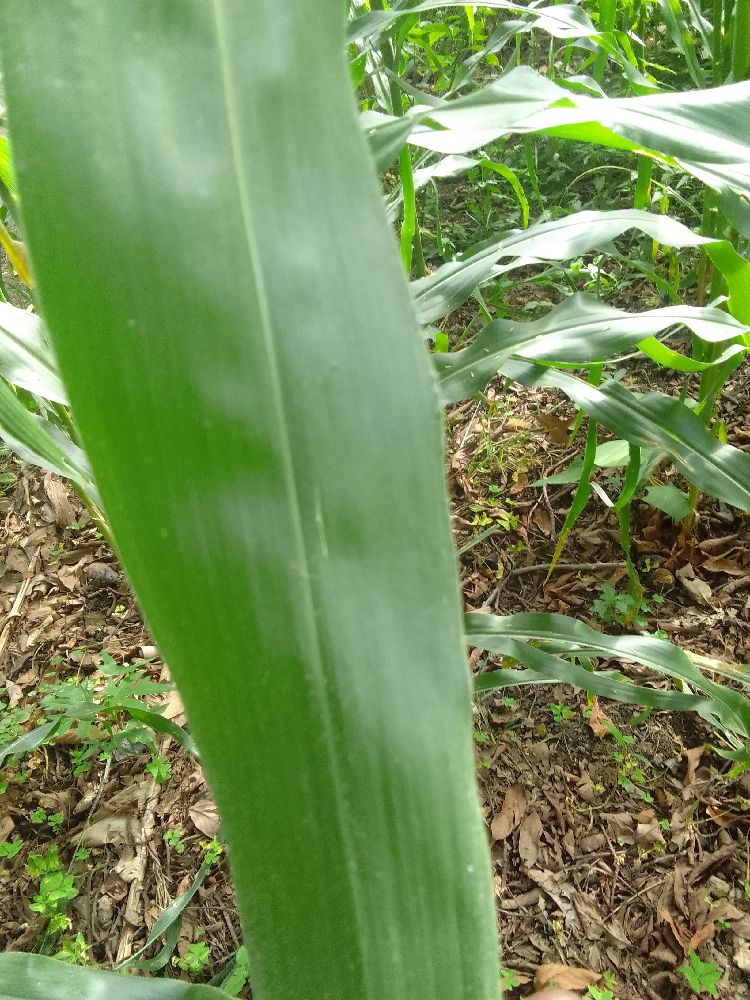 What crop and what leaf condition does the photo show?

maize, healthy
